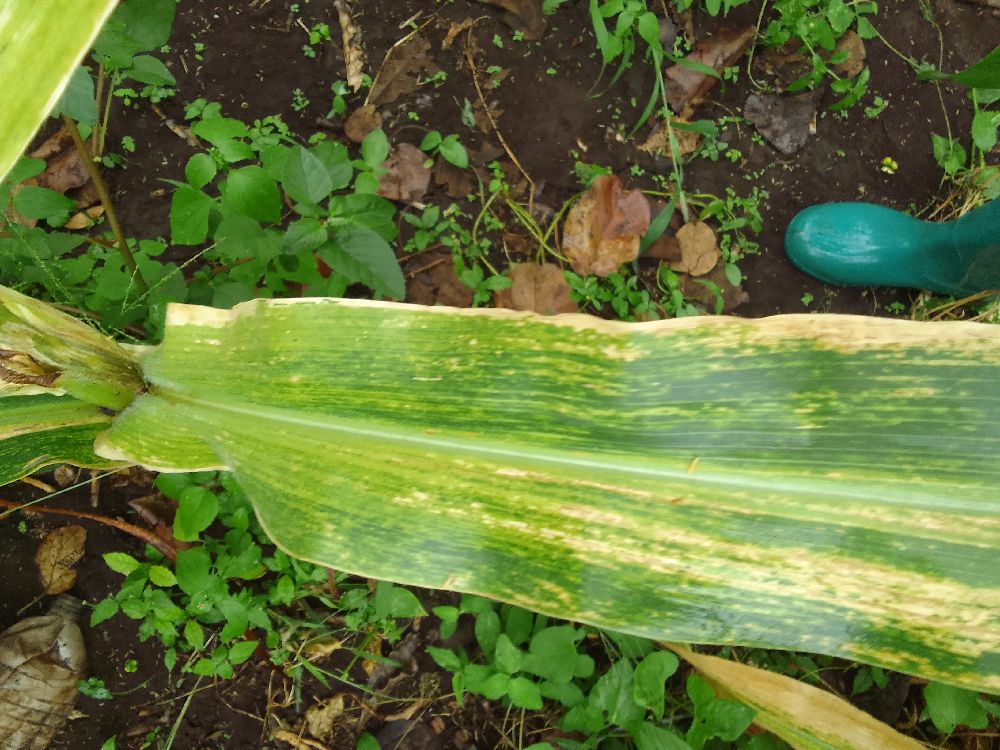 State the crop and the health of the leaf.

maize, maize lethal necrosis
